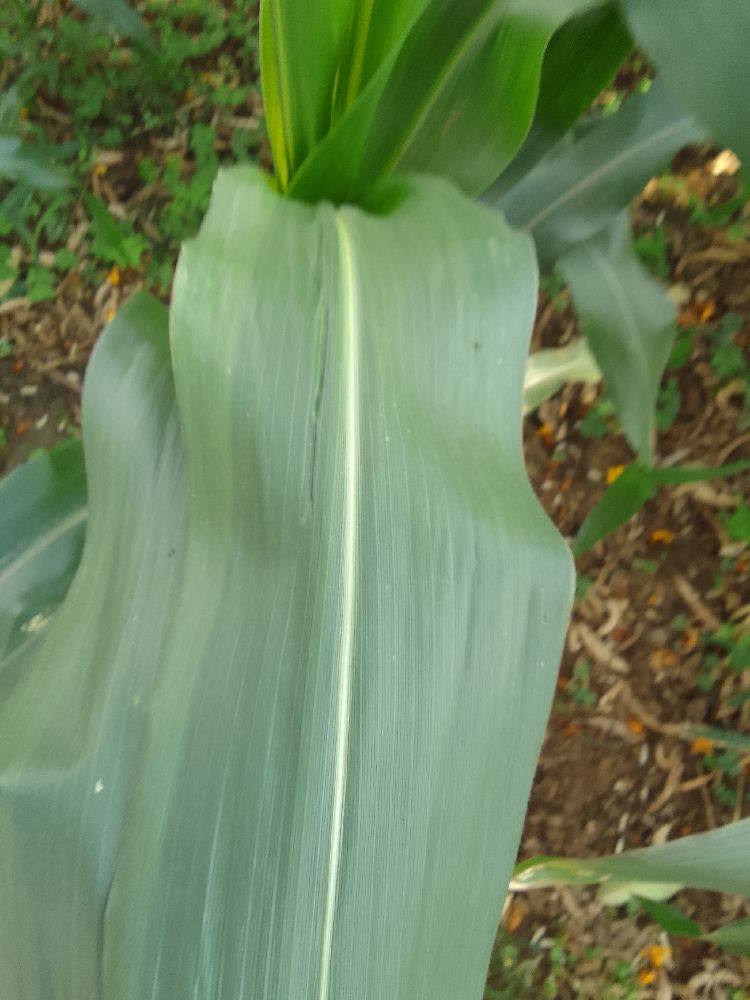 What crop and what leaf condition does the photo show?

maize, healthy
